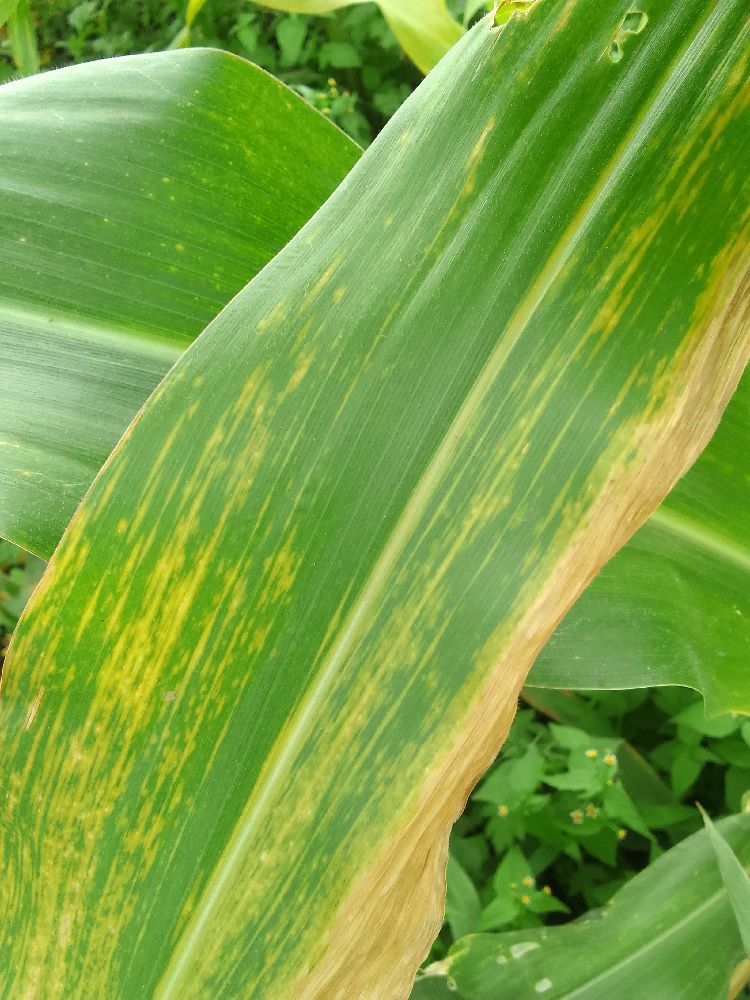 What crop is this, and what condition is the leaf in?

maize, maize lethal necrosis
